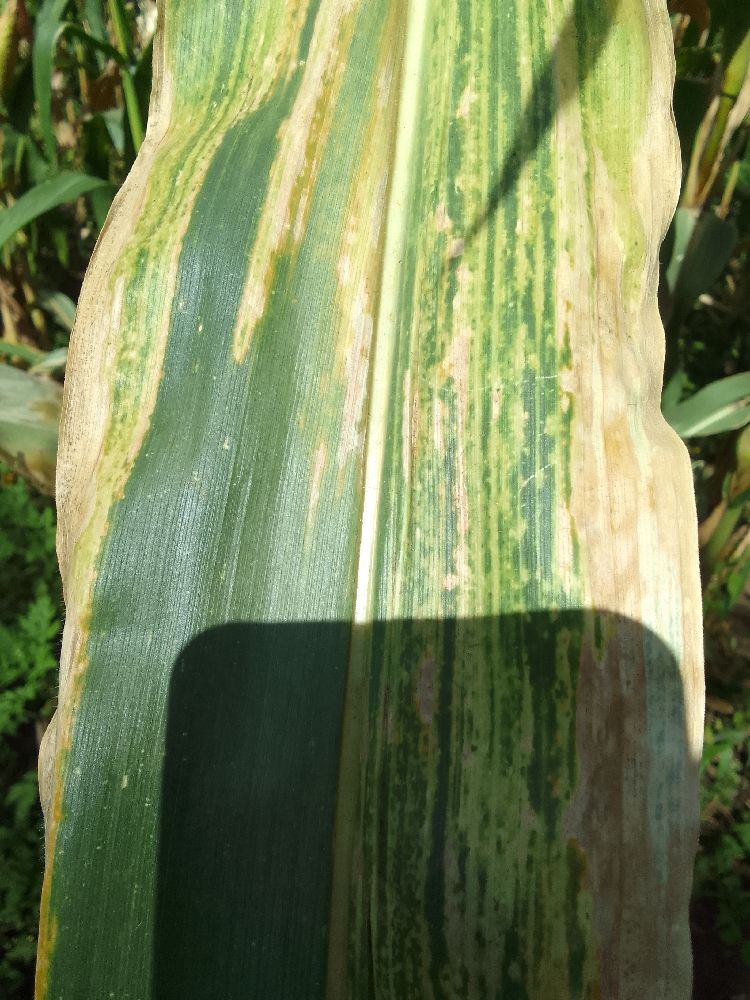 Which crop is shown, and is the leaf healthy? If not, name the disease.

maize, maize lethal necrosis
